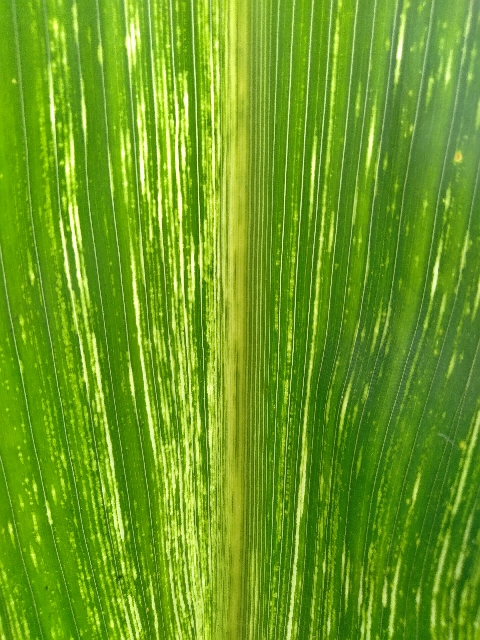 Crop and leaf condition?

maize, maize streak virus
